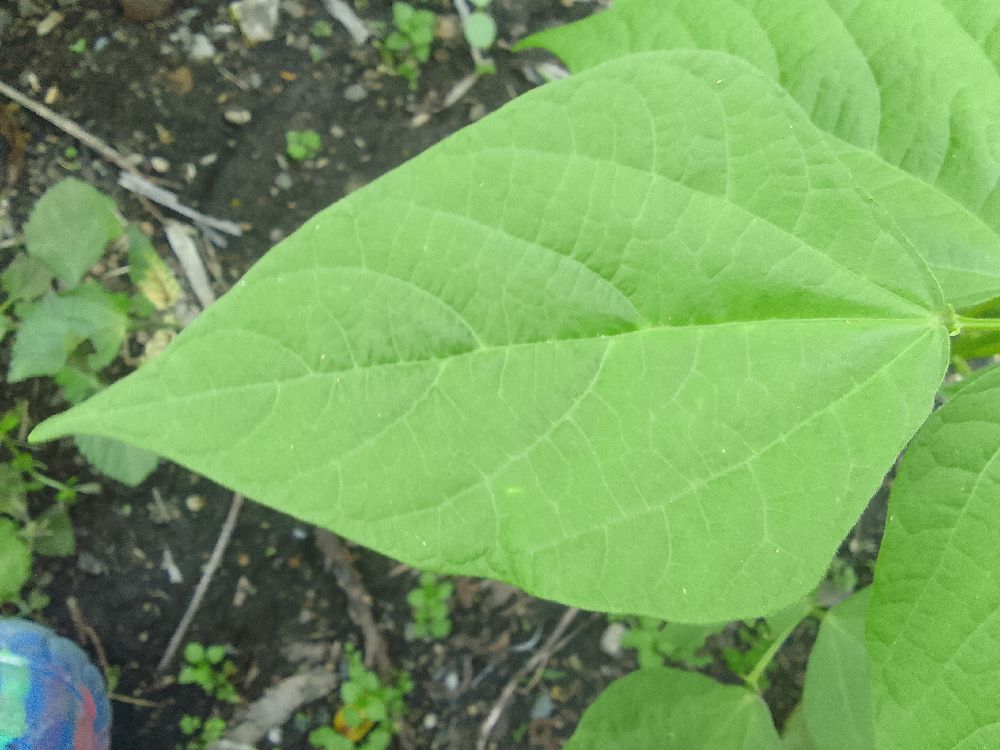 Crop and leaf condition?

common bean, healthy
